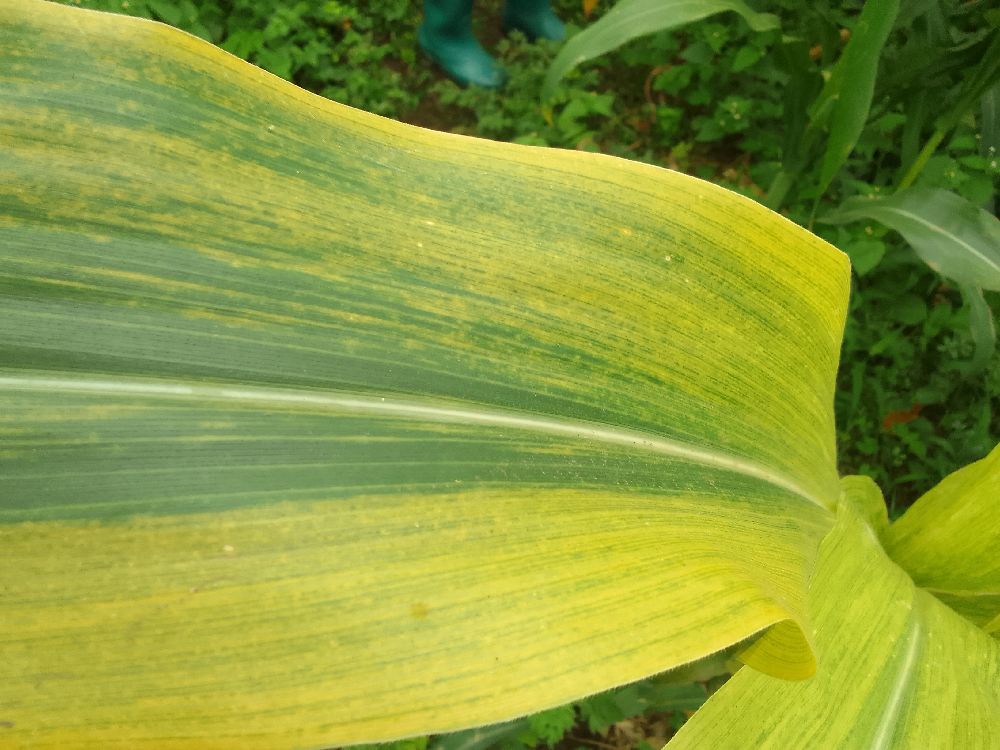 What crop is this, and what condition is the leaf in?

maize, maize lethal necrosis
